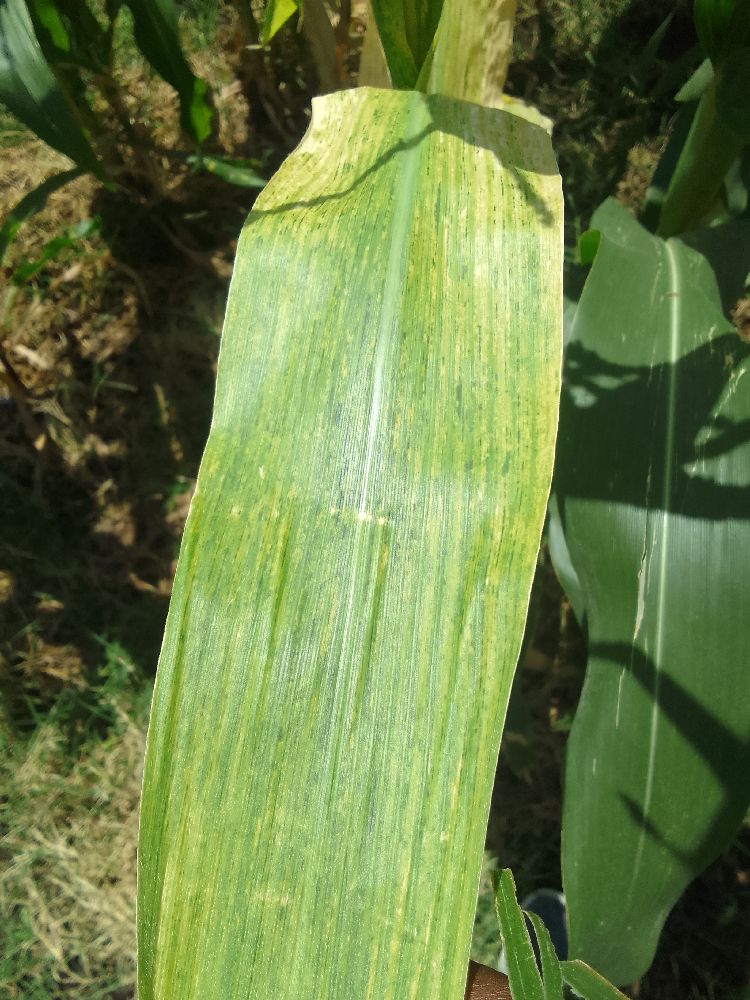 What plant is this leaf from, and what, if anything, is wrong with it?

maize, maize lethal necrosis
